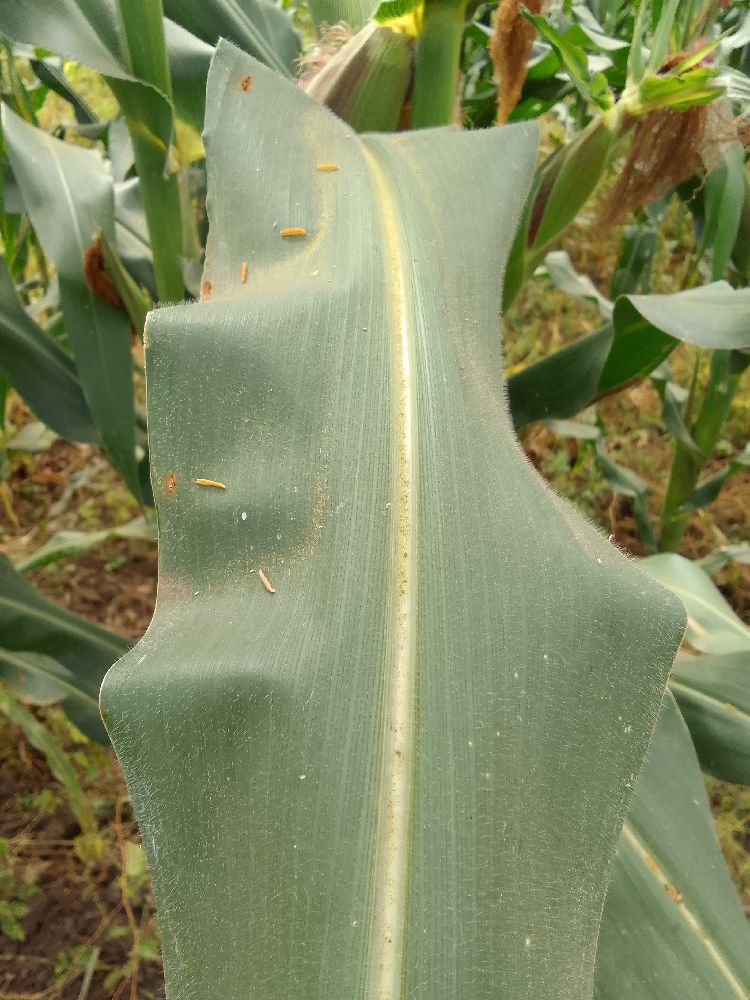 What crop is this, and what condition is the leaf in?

maize, healthy
